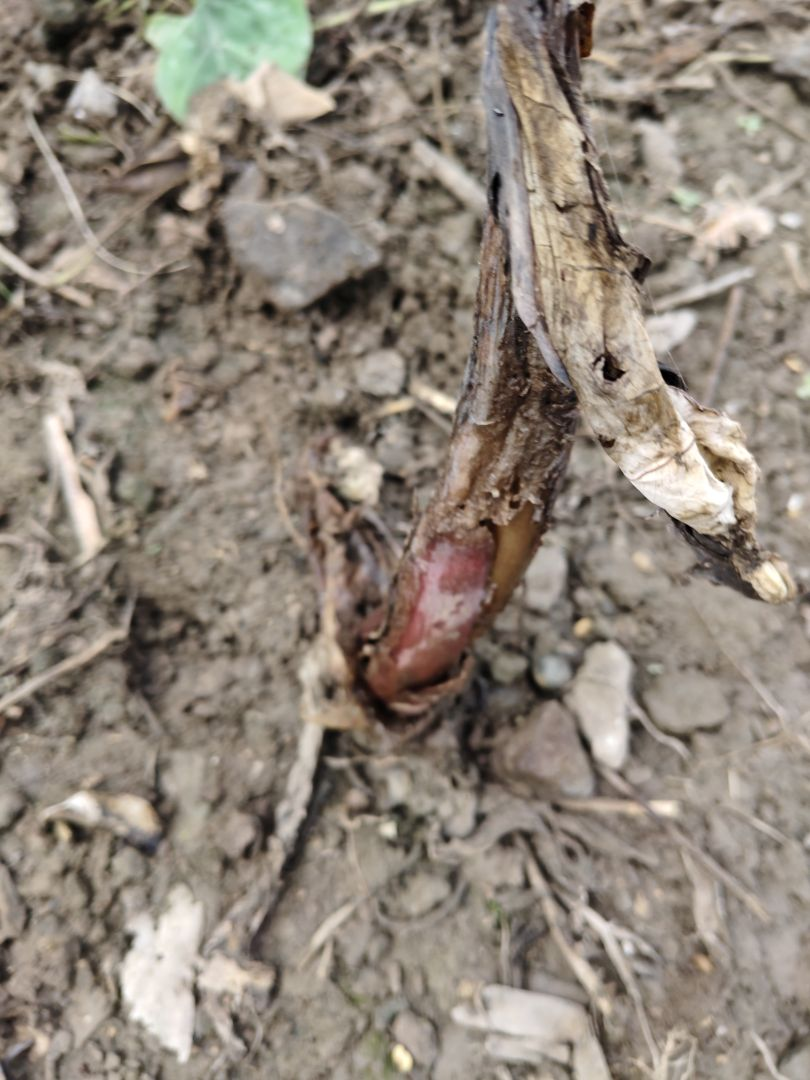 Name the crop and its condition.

taro, root rot
